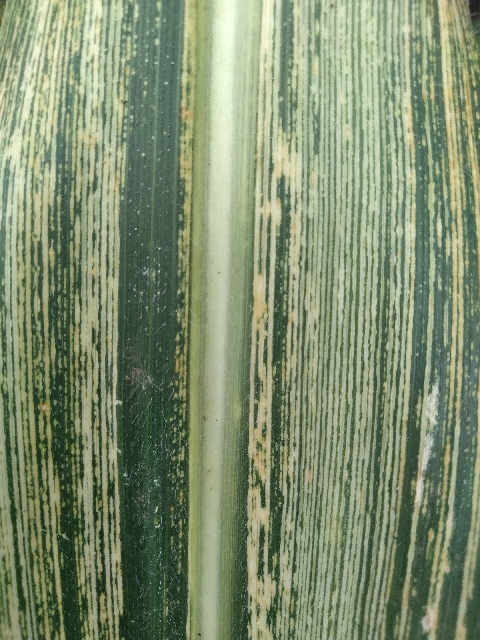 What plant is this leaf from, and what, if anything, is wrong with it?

maize, maize streak virus
